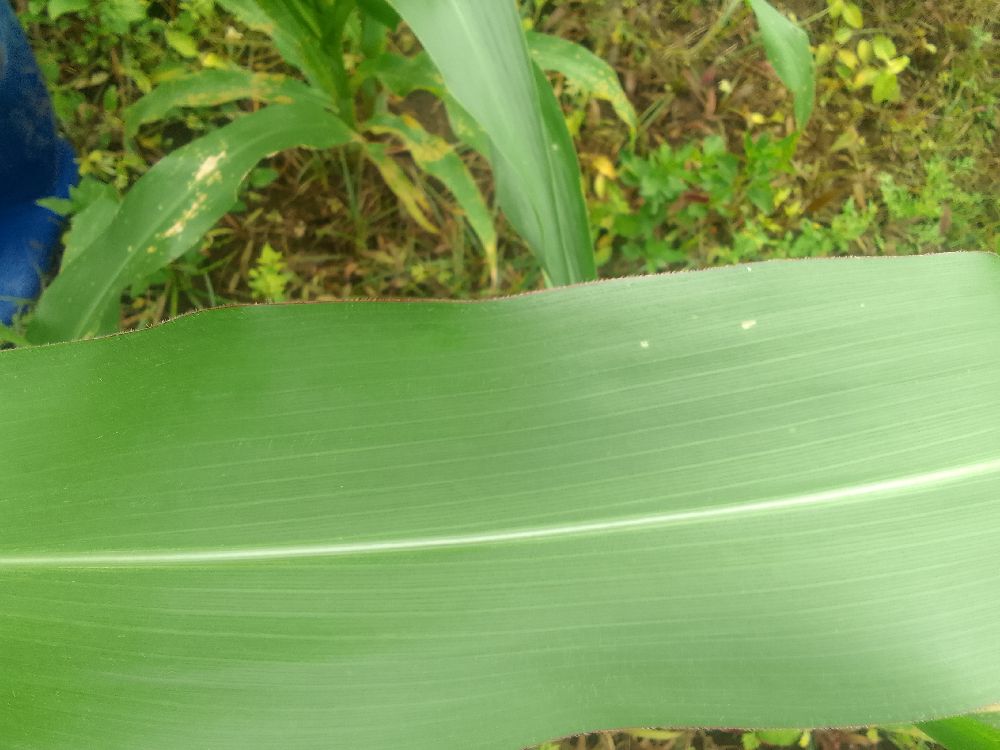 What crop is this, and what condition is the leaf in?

maize, healthy
